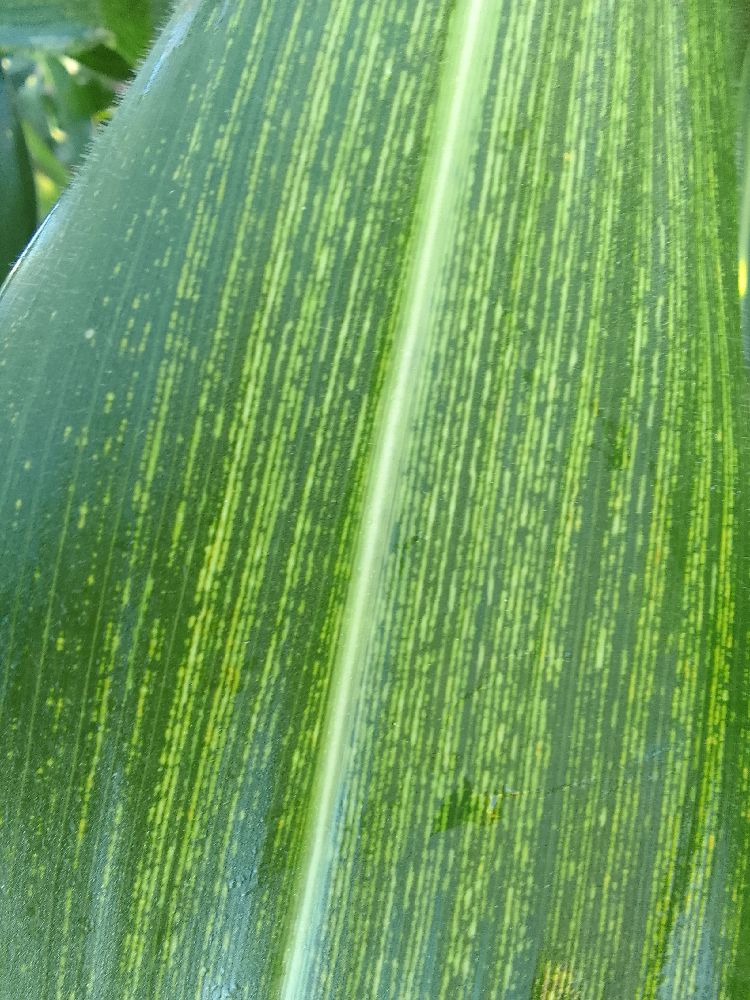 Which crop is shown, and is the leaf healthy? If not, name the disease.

maize, maize streak virus
